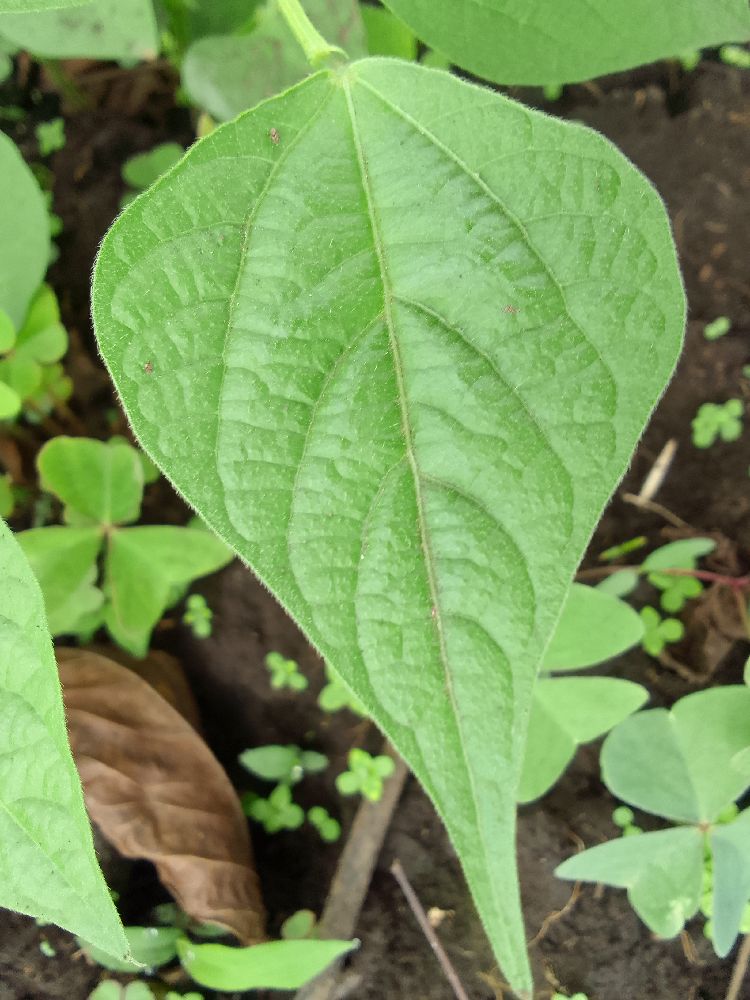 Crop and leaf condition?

common bean, healthy
